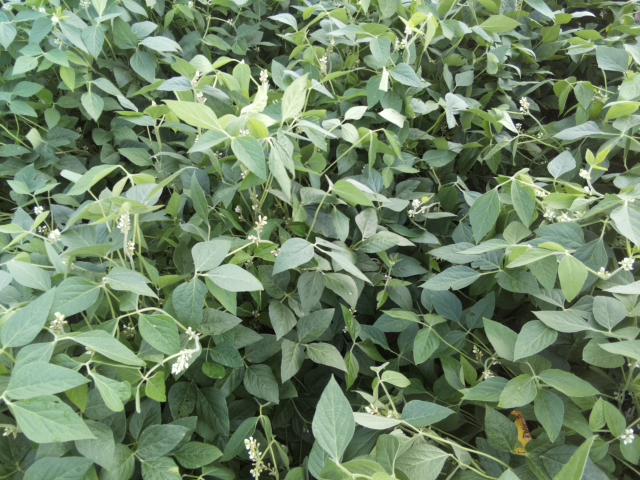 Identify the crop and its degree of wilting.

soybean, leaves with no wilting
